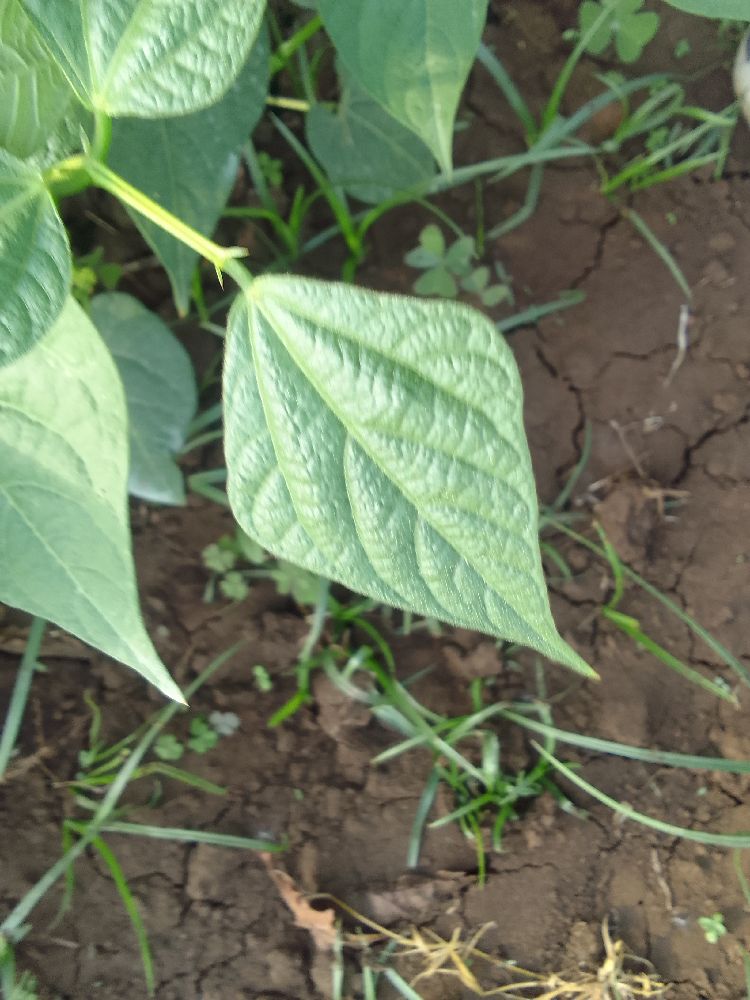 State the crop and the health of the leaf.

common bean, healthy
